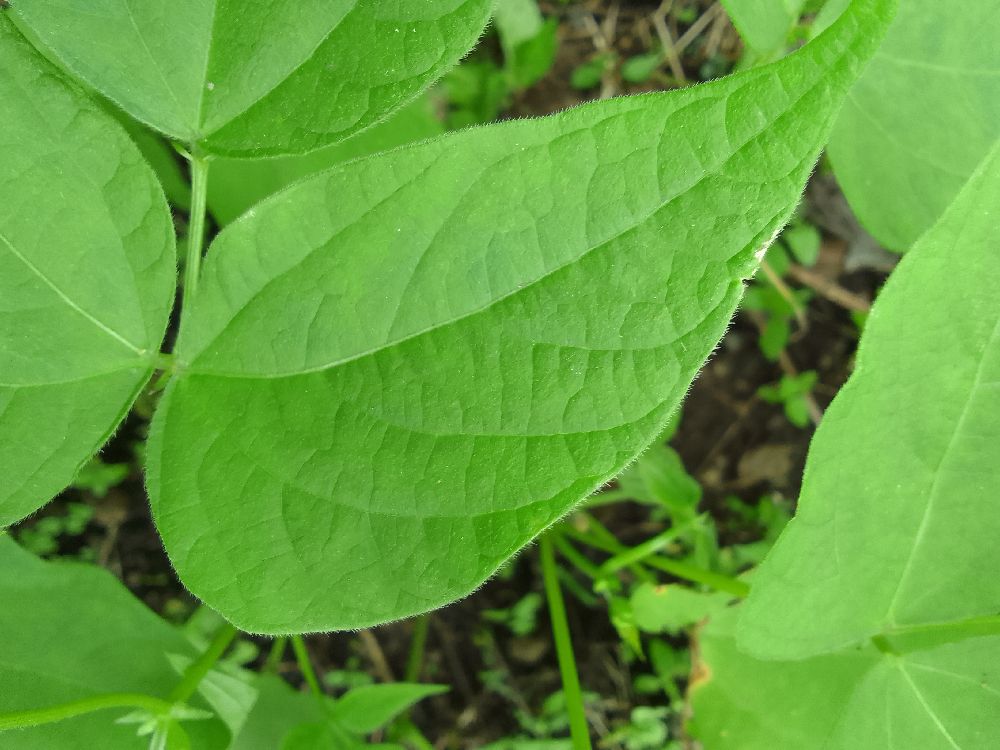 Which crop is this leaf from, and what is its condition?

common bean, healthy
